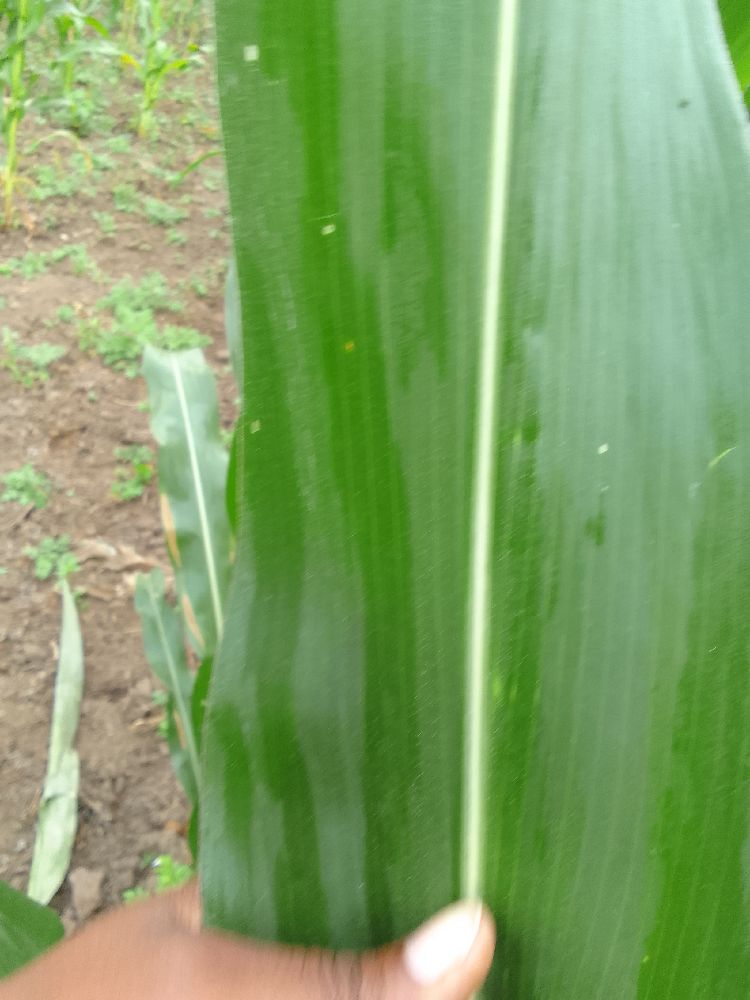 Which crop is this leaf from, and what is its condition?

maize, healthy
